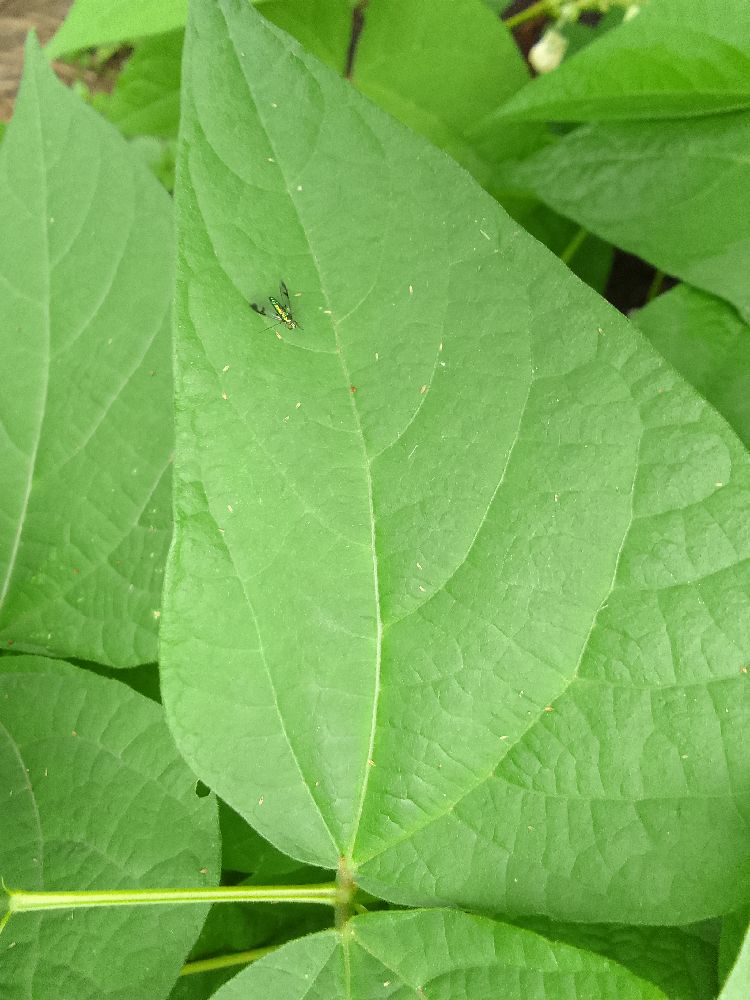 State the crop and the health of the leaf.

common bean, healthy
